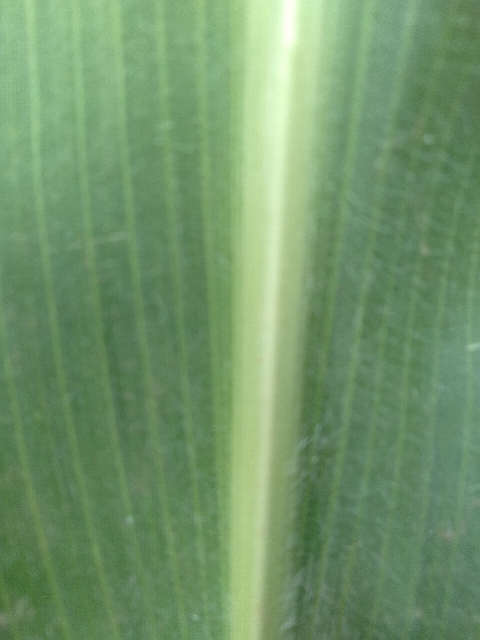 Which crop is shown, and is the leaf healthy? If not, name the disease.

maize, healthy
